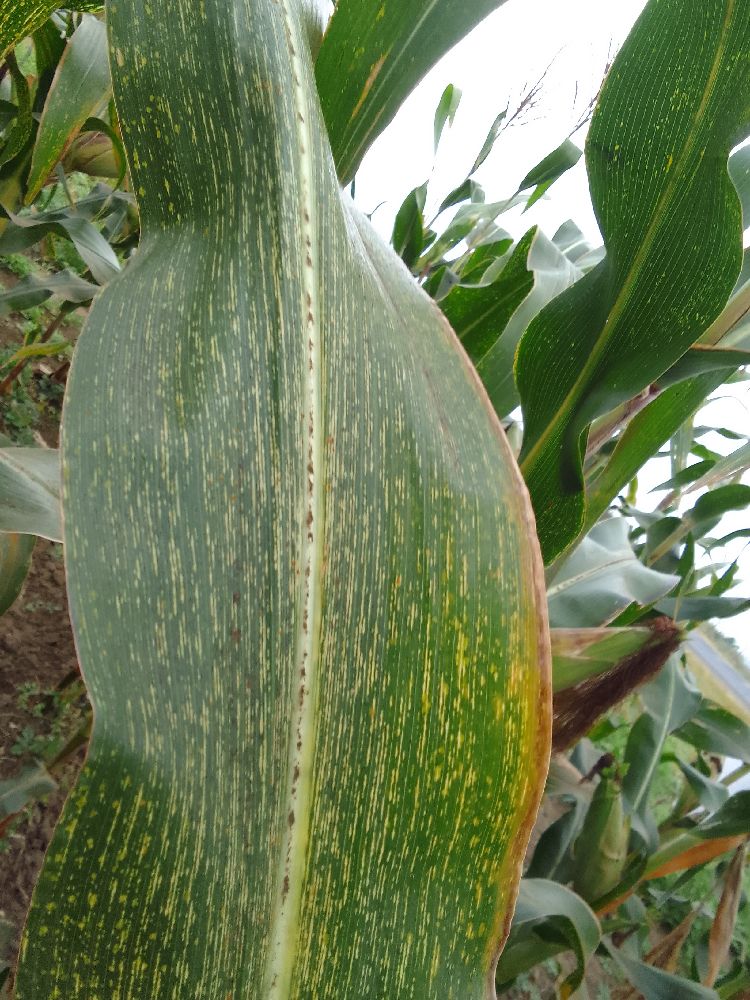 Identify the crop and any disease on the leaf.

maize, maize streak virus
